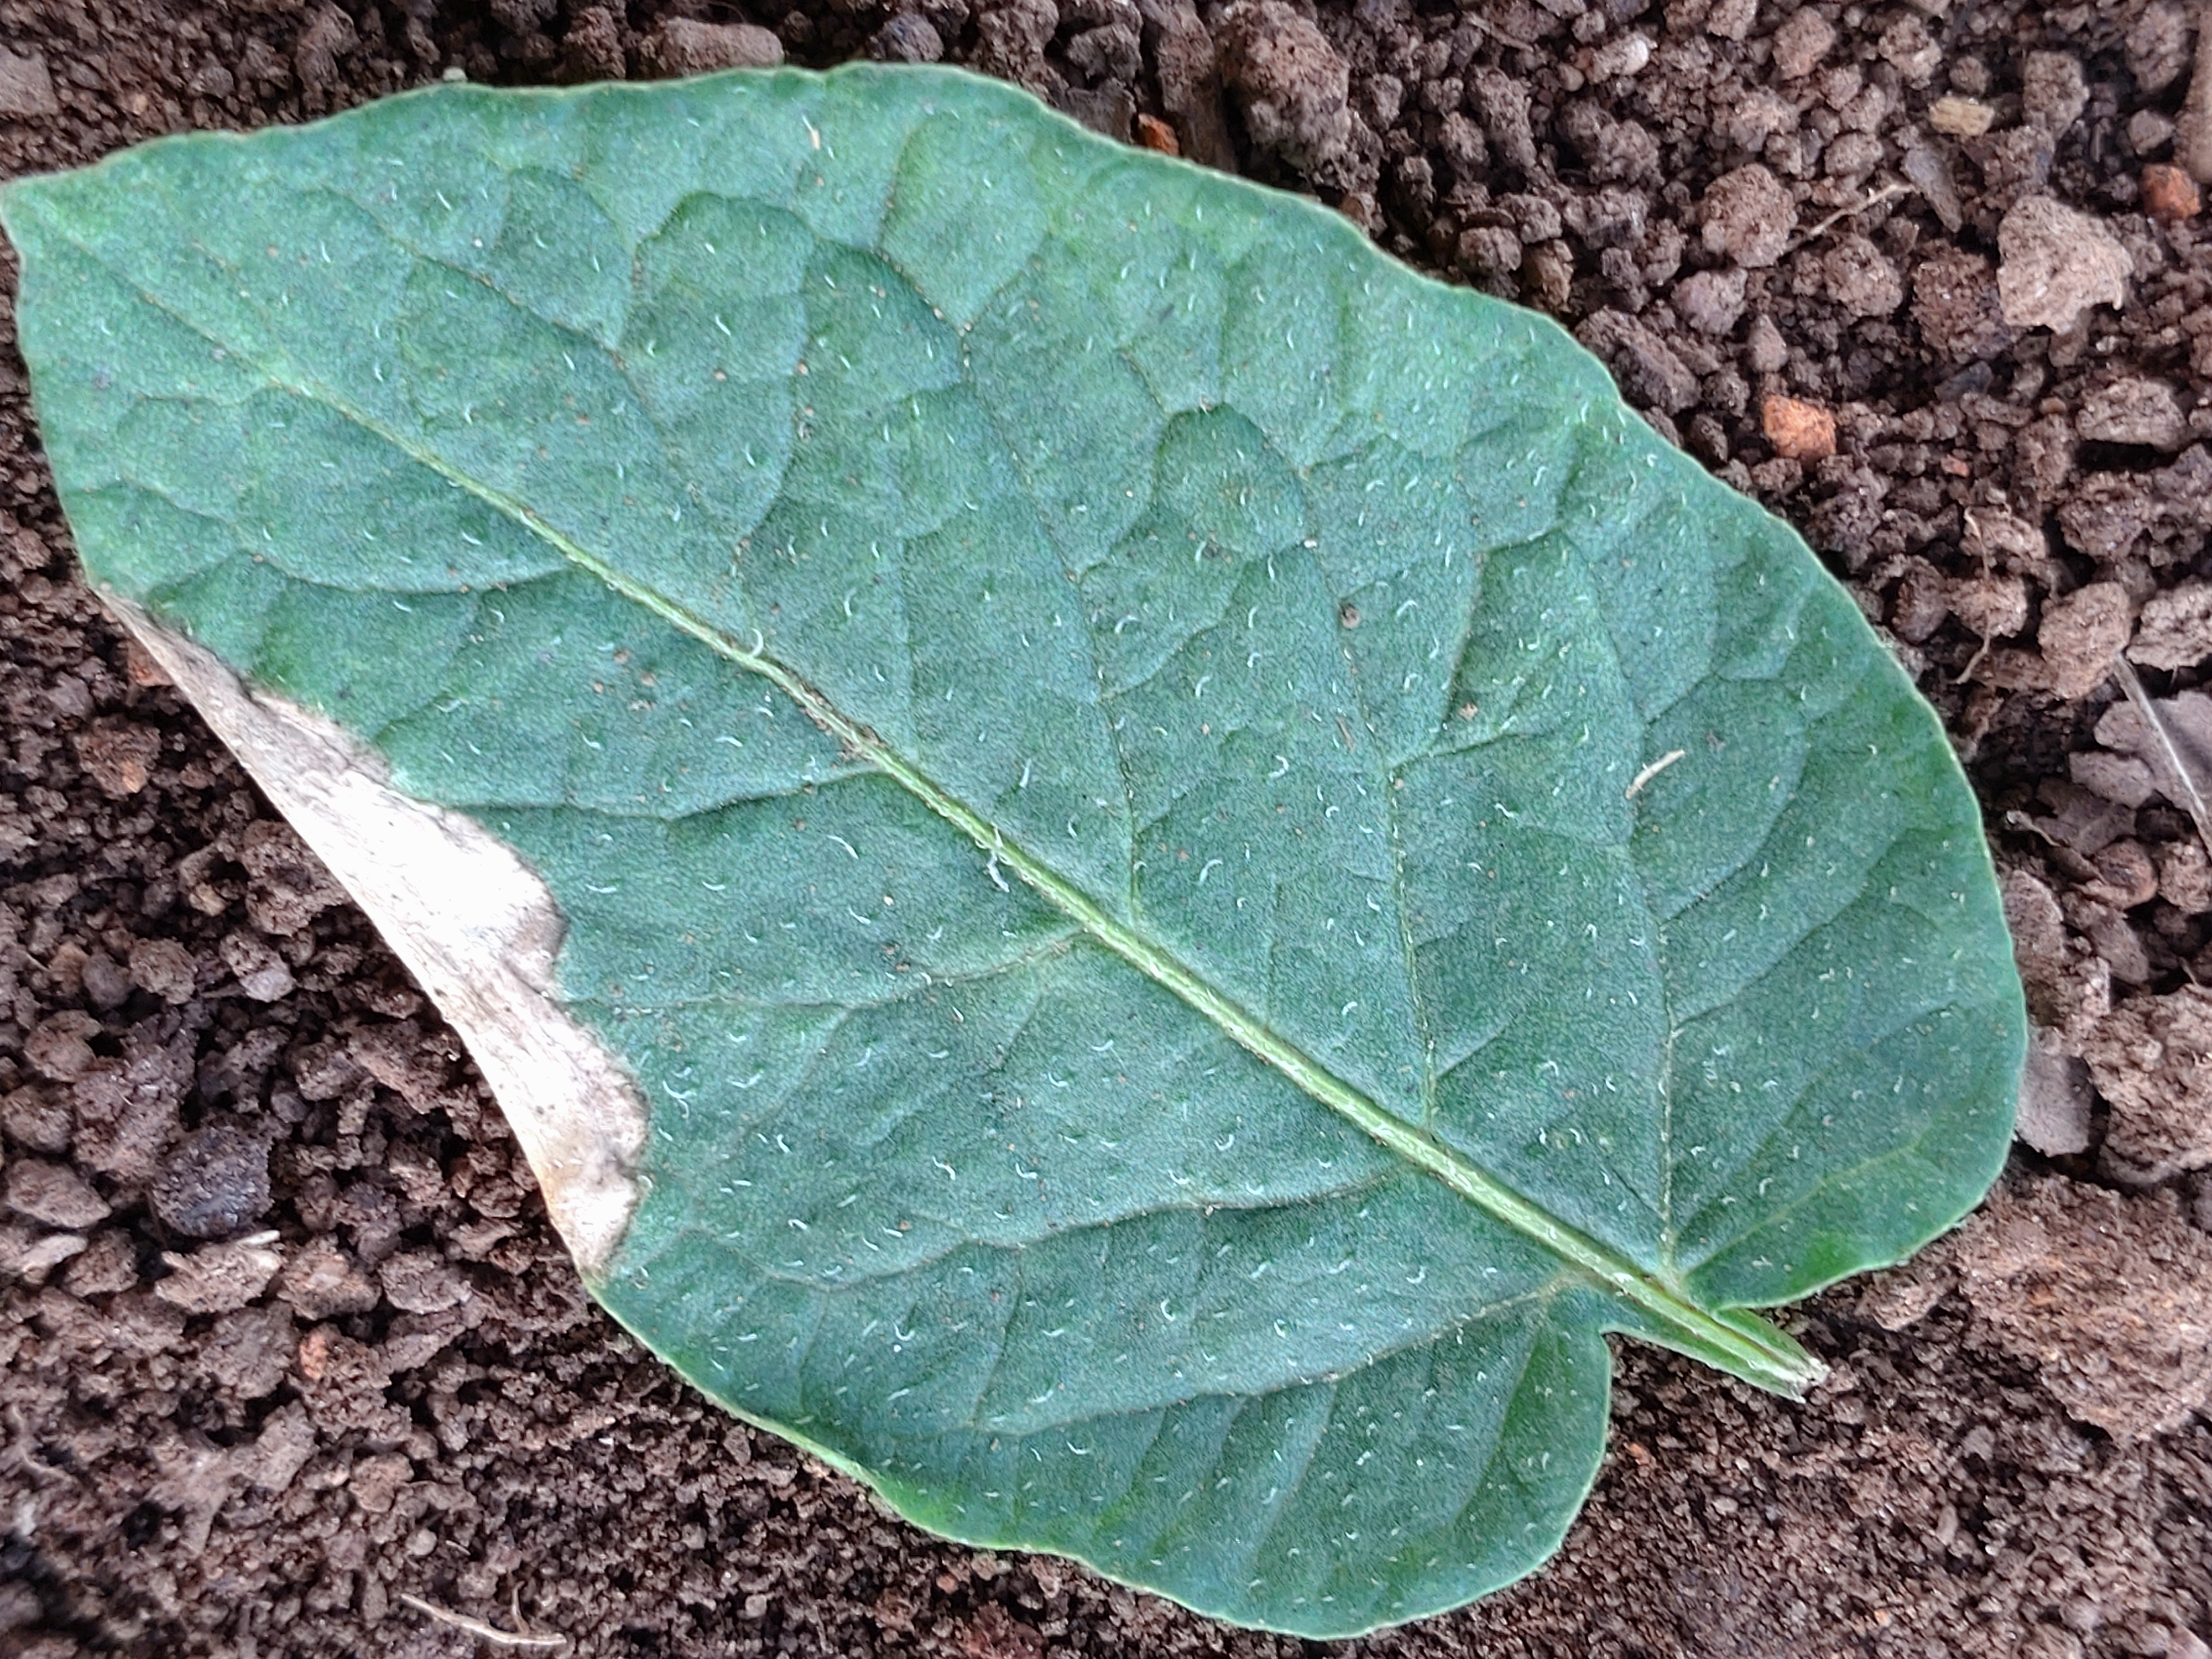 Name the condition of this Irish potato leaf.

early blight
